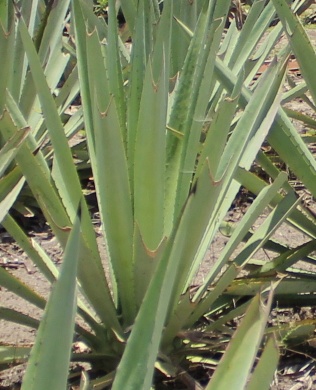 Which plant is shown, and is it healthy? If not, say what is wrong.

agave, yellow
